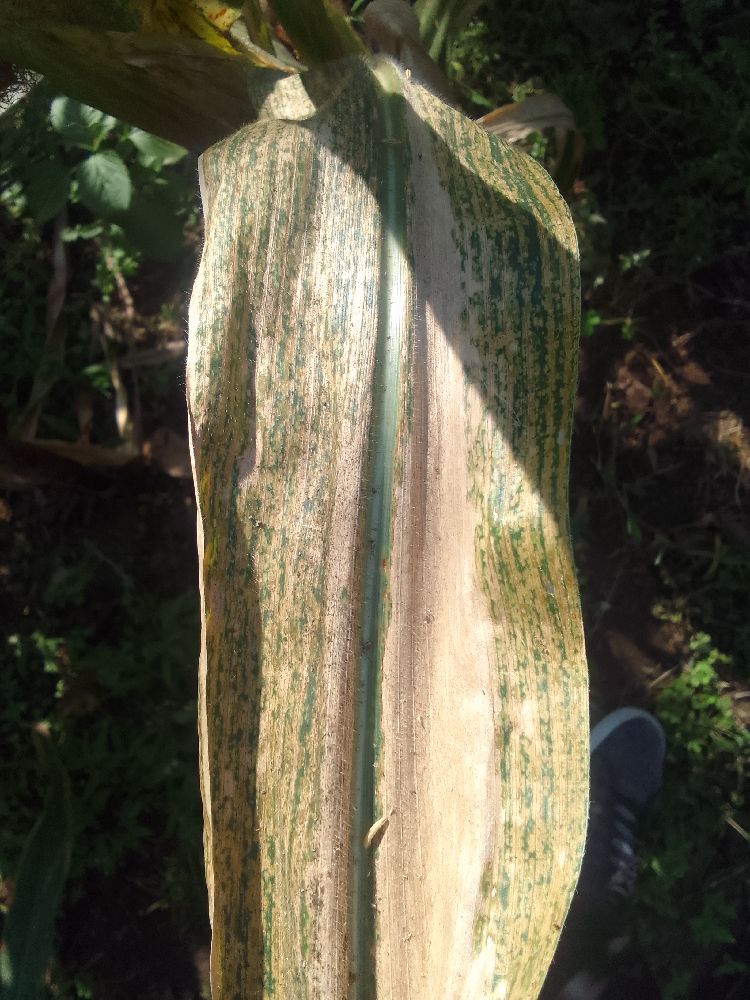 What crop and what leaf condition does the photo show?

maize, maize lethal necrosis
